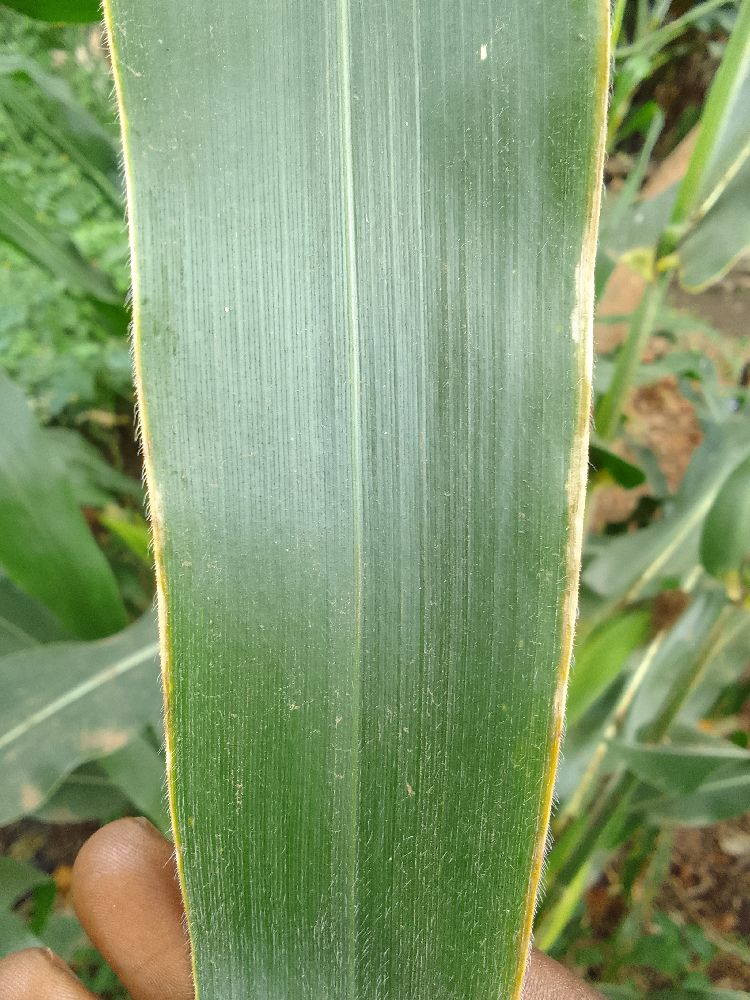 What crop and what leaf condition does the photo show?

maize, healthy
